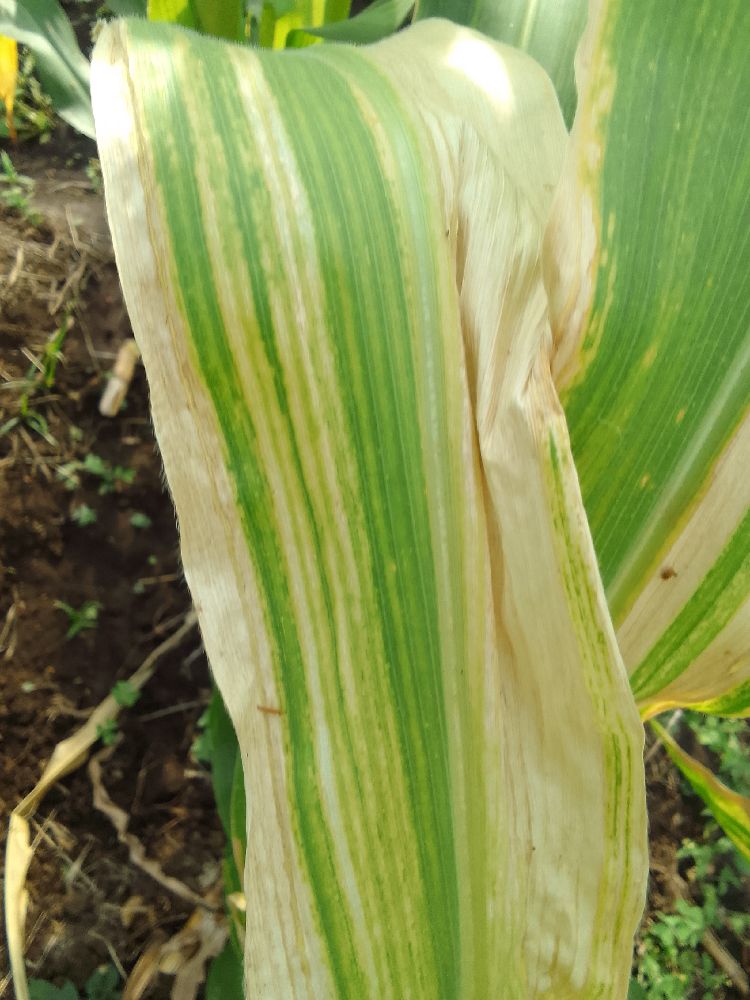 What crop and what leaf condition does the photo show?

maize, maize lethal necrosis
